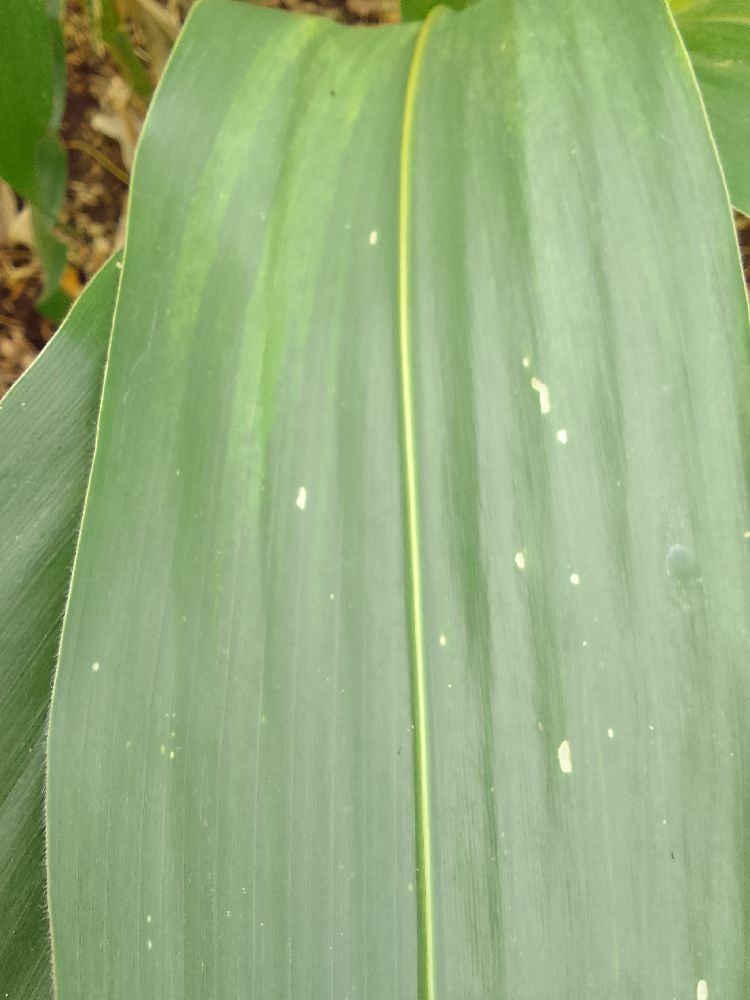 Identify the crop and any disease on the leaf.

maize, healthy
